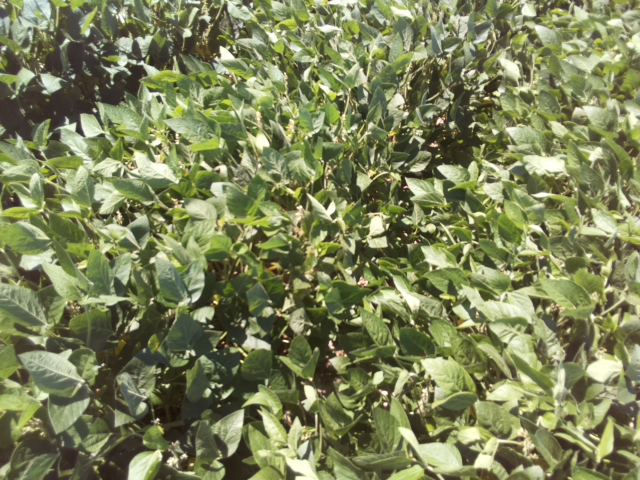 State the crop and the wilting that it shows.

soybean, slight leaflet or petiole turgor loss in upper canopy
